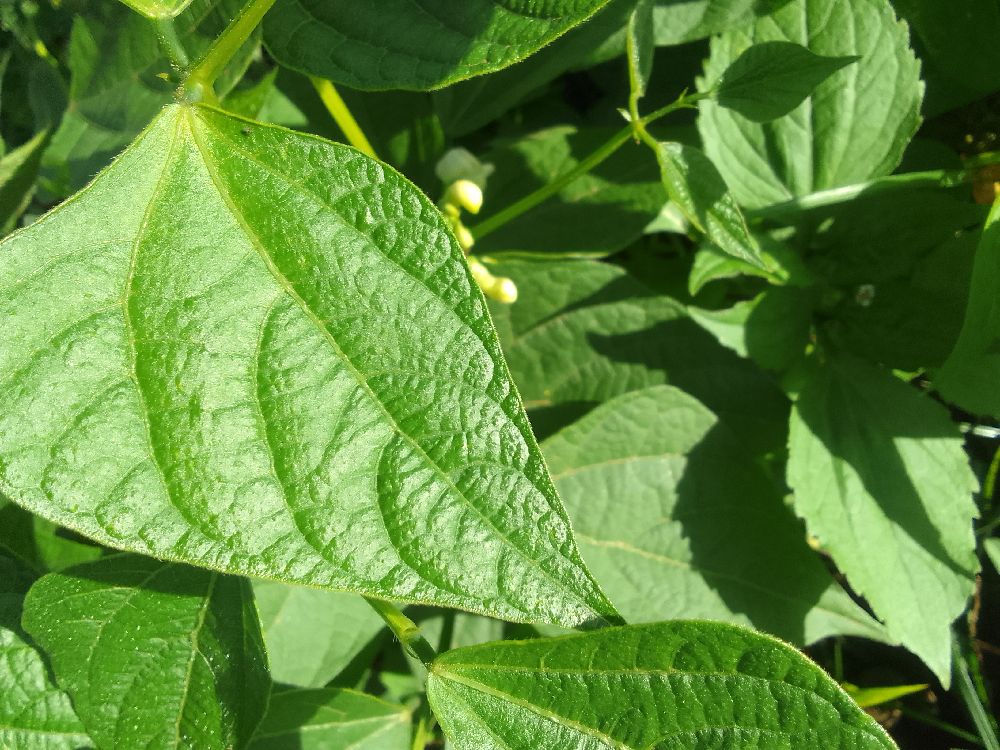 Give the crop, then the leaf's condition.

common bean, healthy
